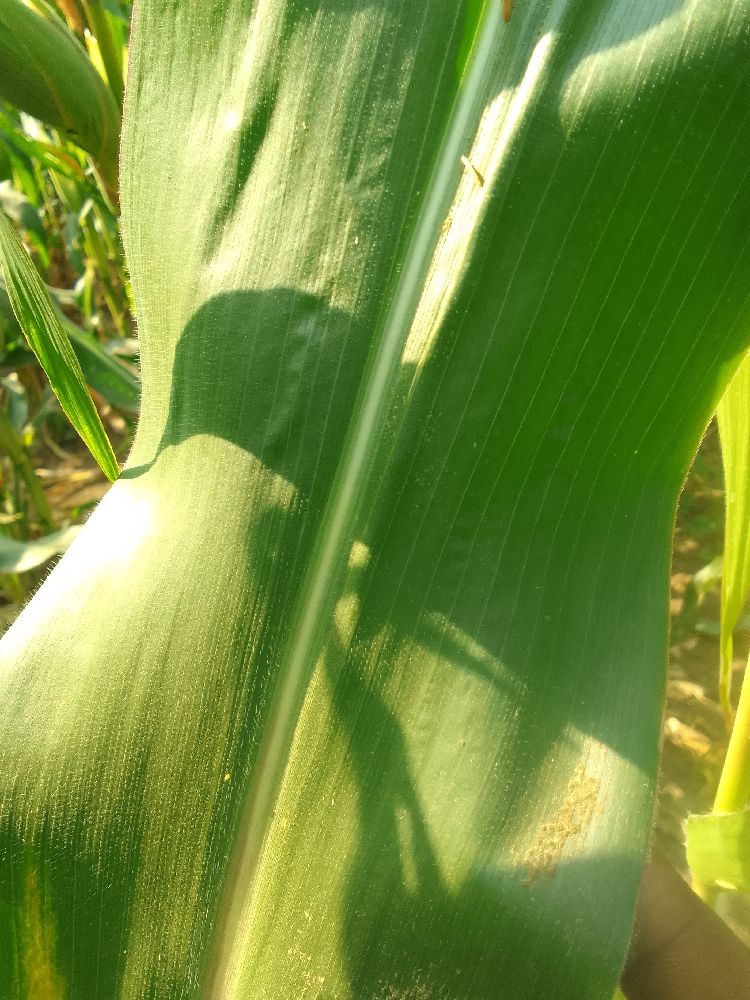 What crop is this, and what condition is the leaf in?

maize, healthy
